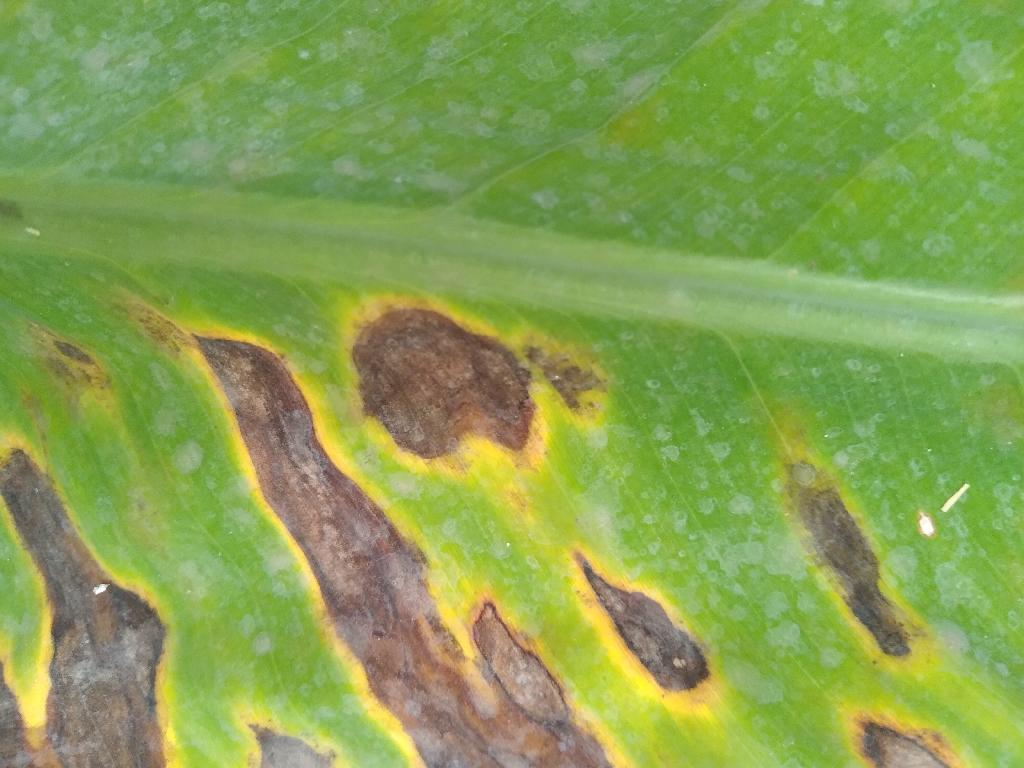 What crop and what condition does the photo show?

banana, black sigatoka
